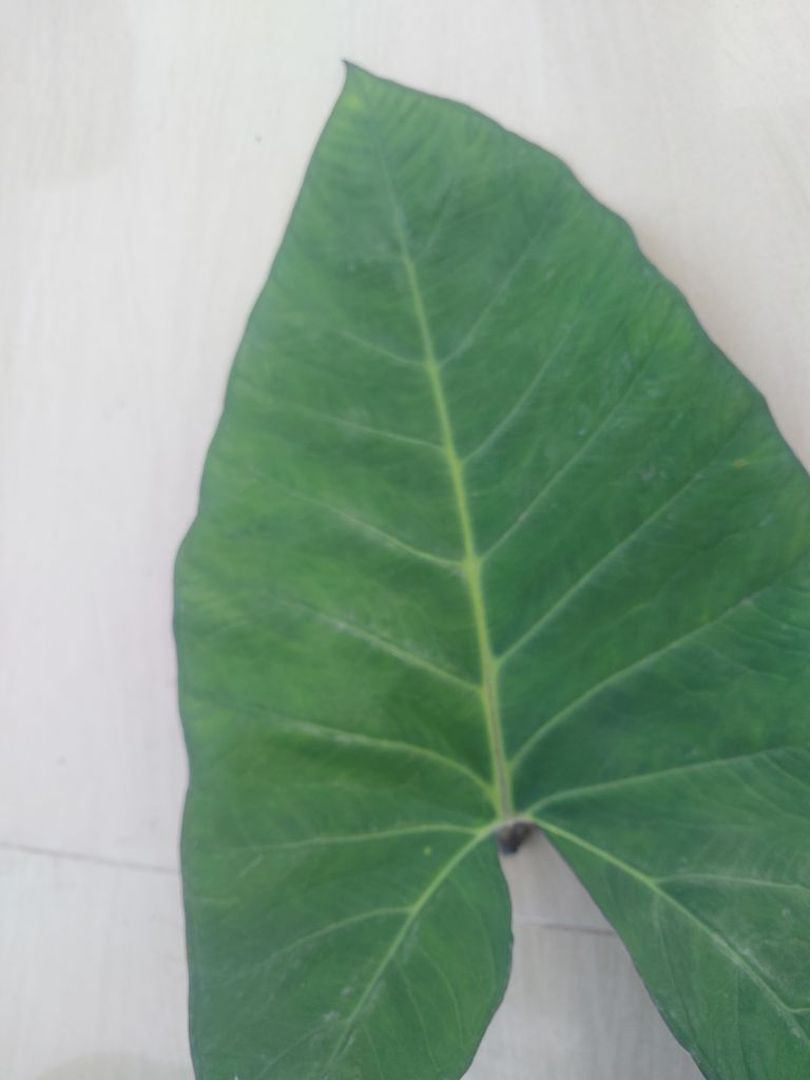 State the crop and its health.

taro, healthy
